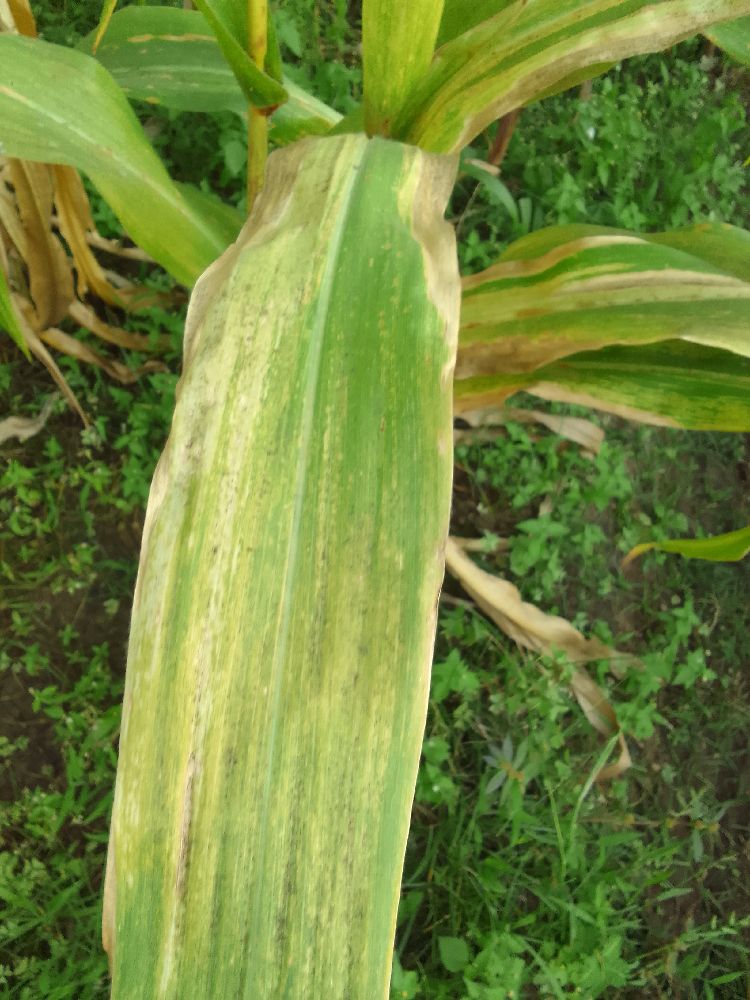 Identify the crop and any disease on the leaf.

maize, maize lethal necrosis
